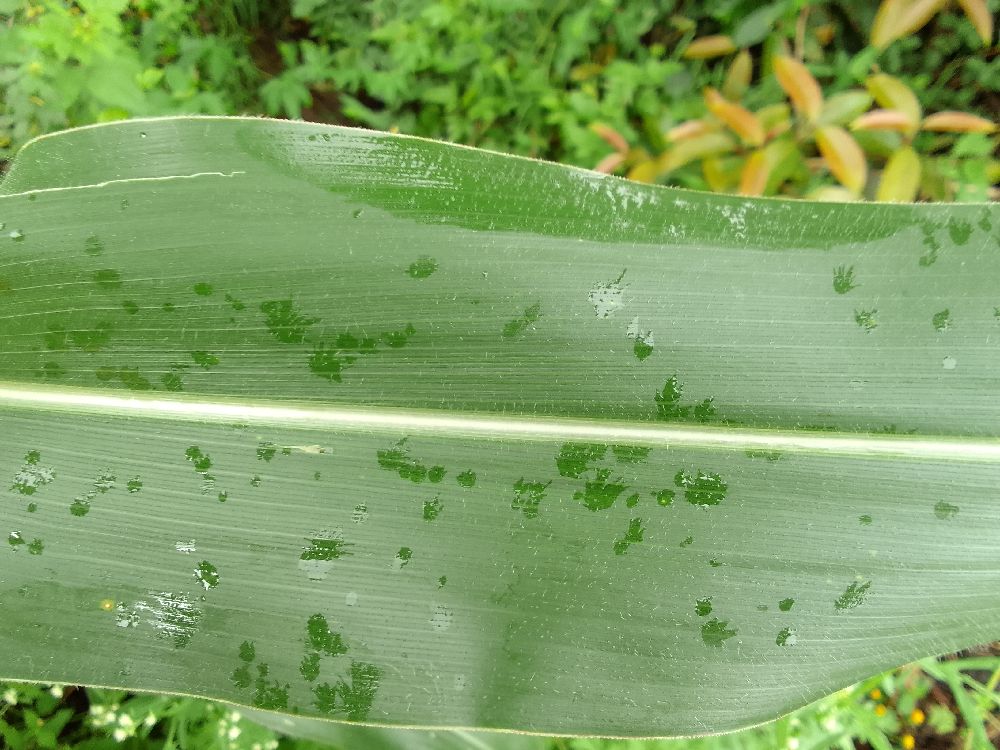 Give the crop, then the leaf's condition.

maize, healthy
